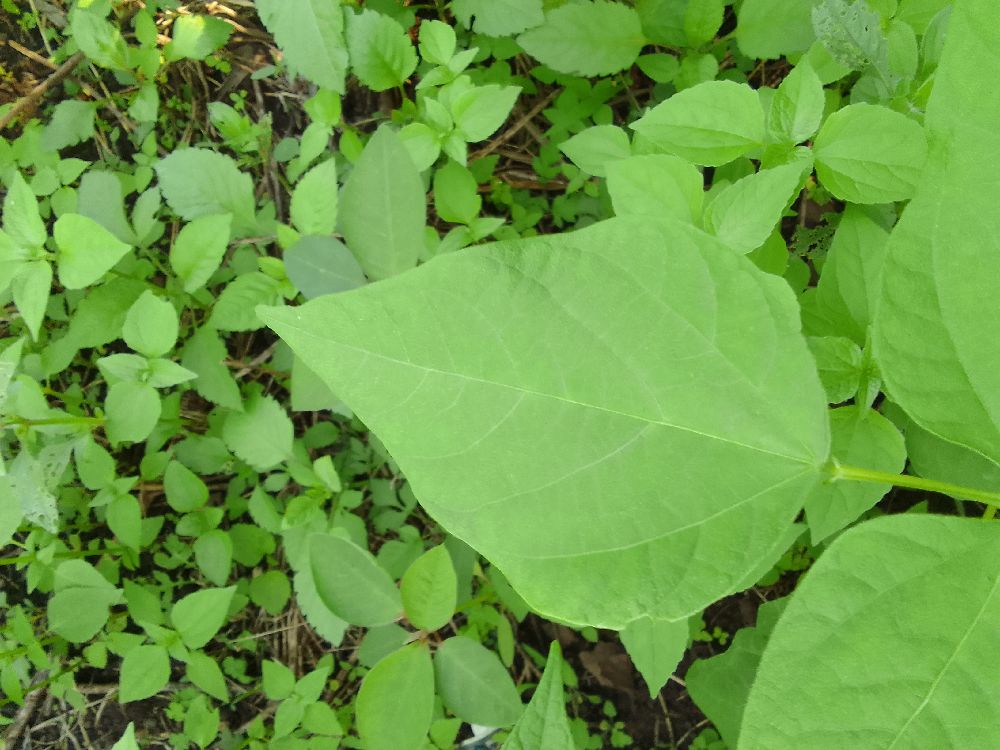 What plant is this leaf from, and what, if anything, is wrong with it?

common bean, healthy
